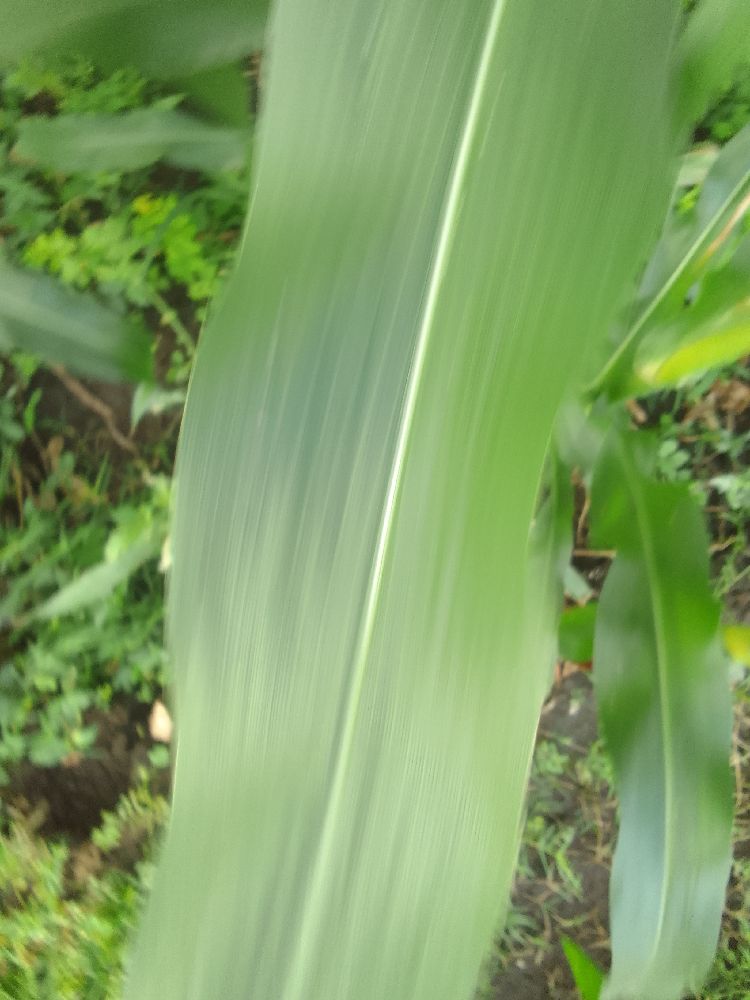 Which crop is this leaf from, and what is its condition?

maize, healthy
